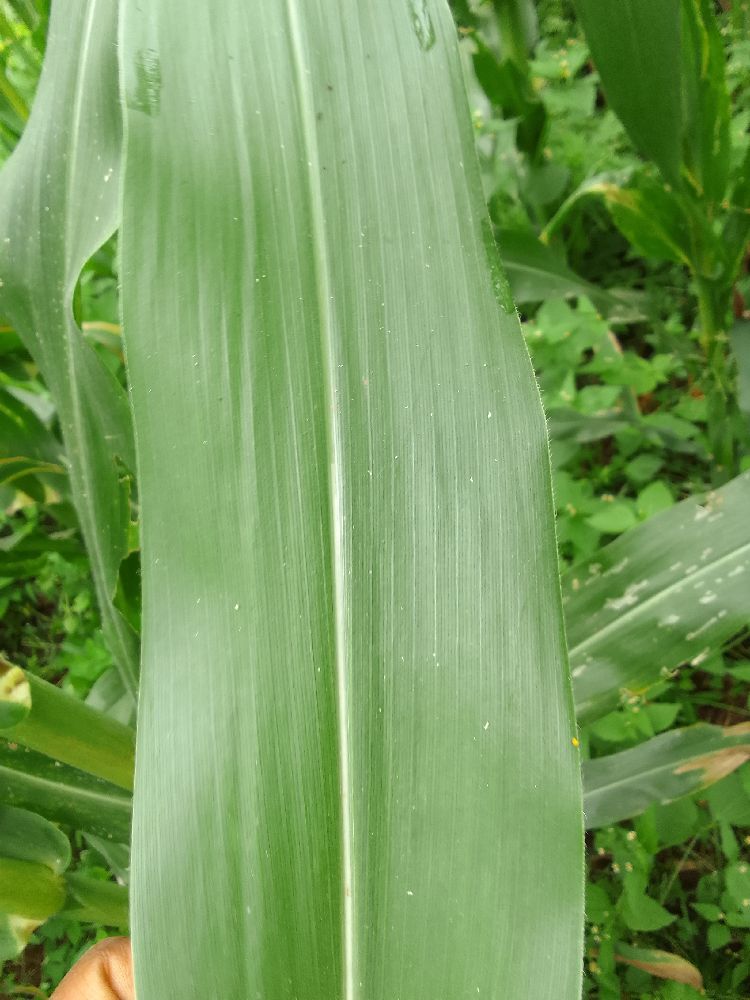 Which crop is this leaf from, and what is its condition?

maize, healthy
